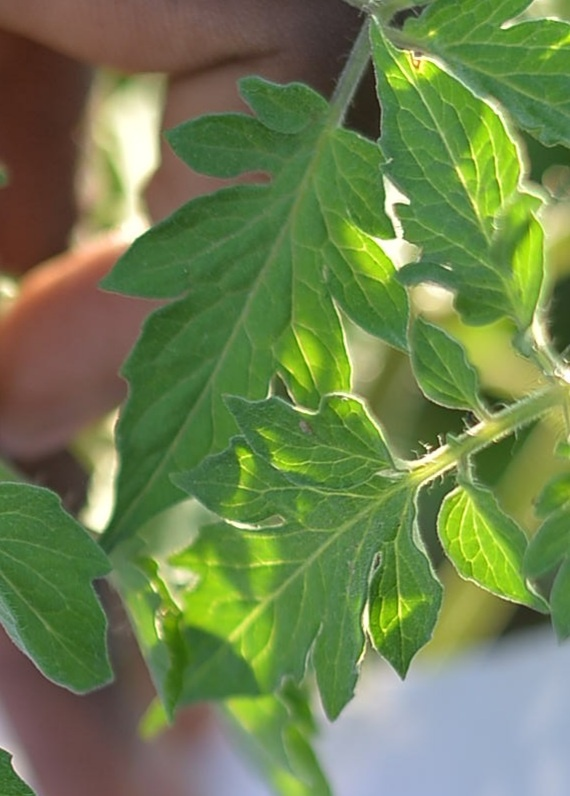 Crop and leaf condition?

tomato, healthy
